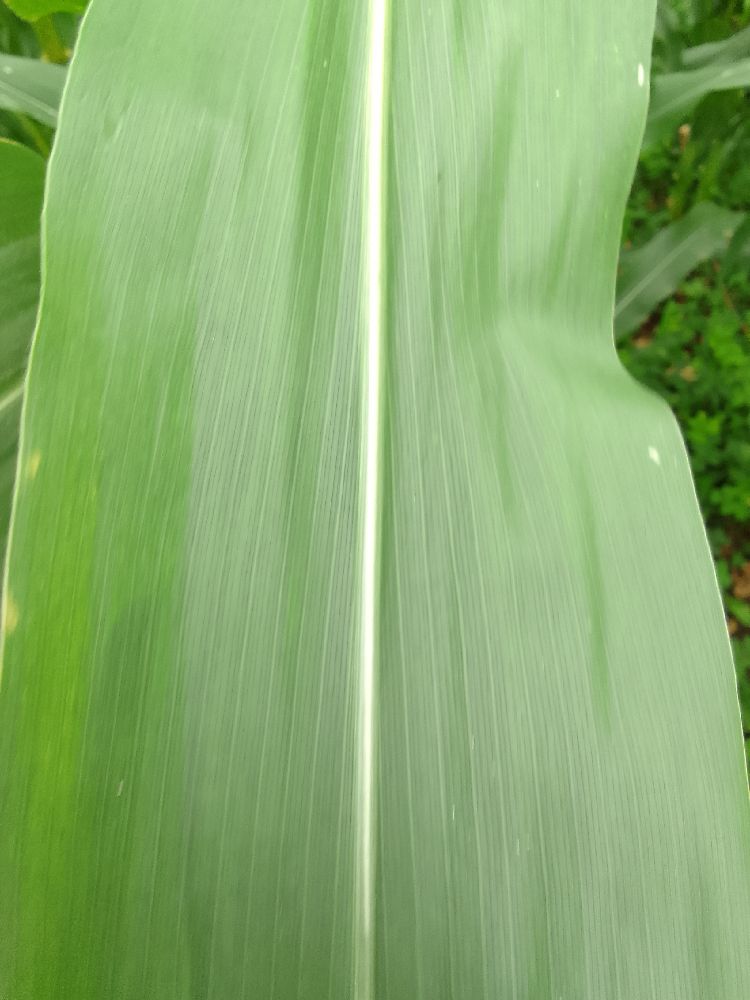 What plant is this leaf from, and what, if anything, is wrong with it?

maize, healthy
